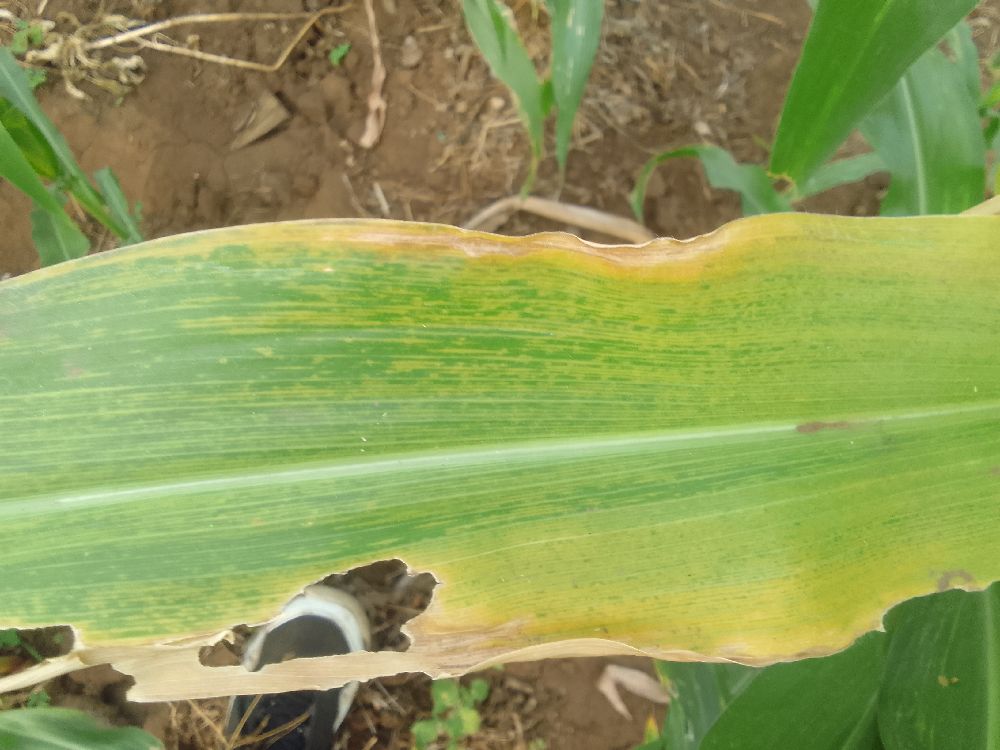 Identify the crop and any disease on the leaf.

maize, maize lethal necrosis
